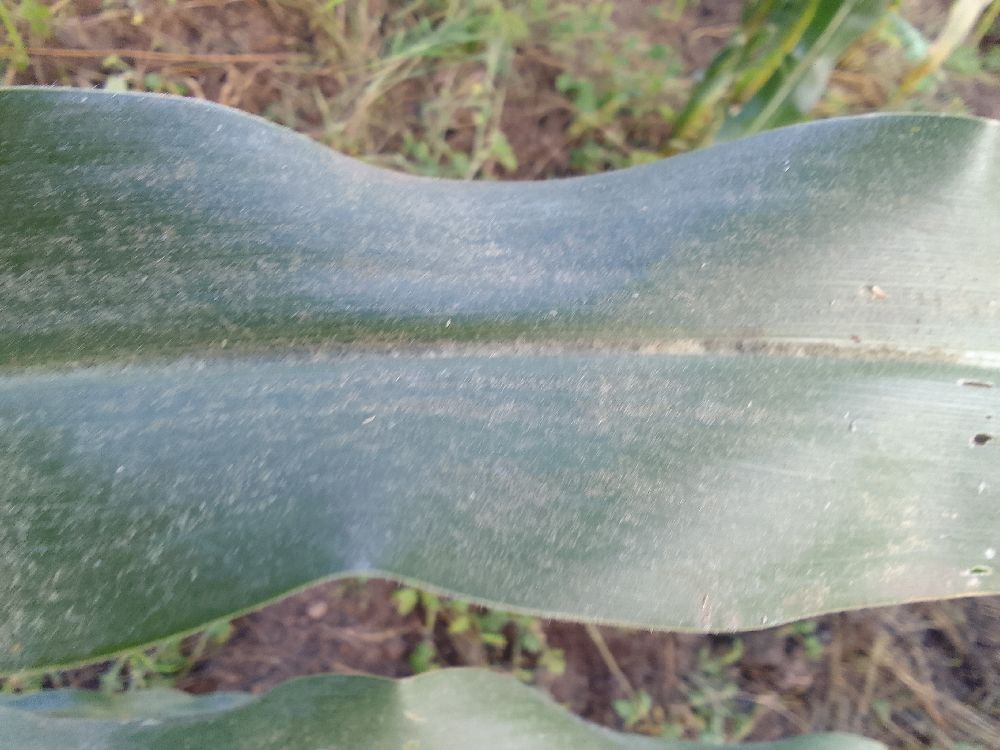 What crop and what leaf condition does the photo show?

maize, healthy
